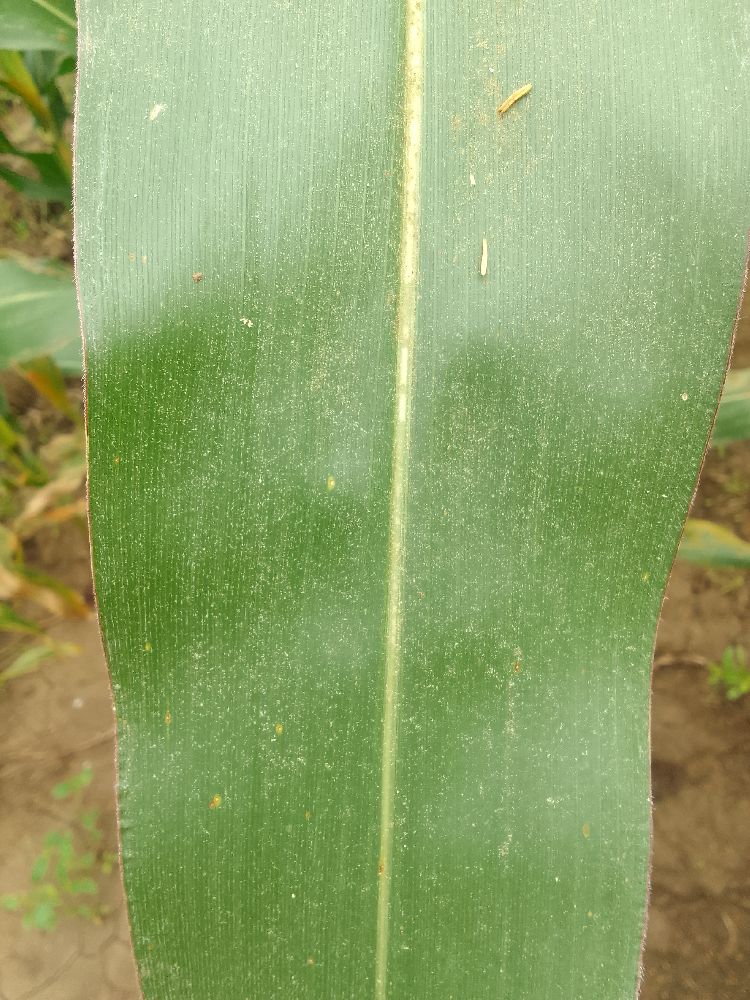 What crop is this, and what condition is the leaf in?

maize, healthy
